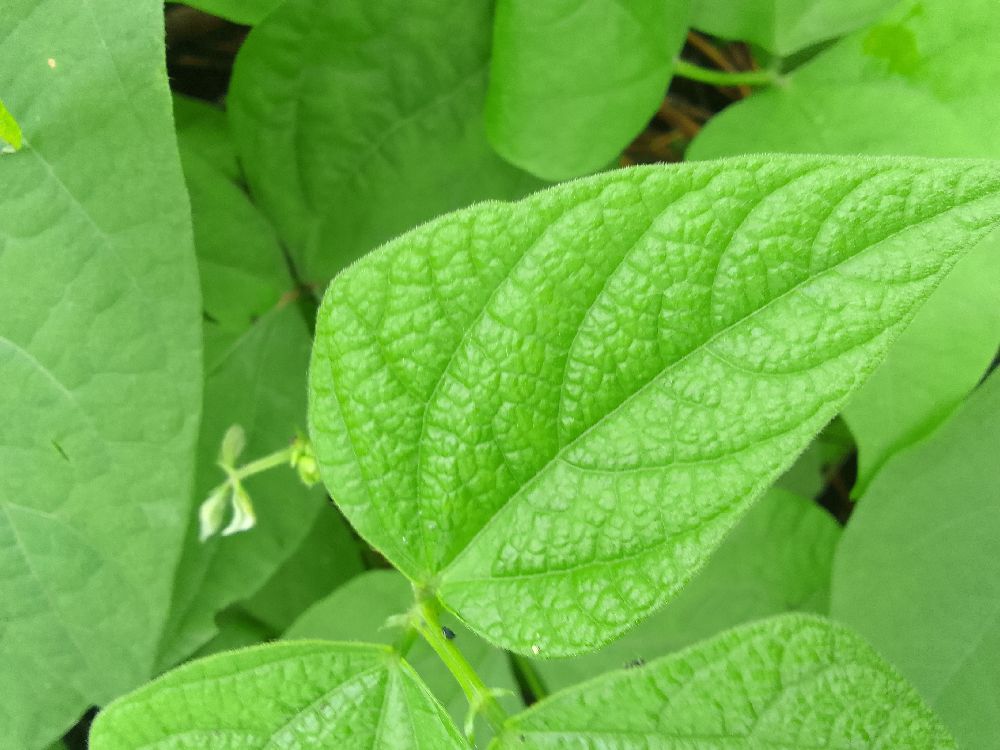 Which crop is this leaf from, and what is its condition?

common bean, healthy
